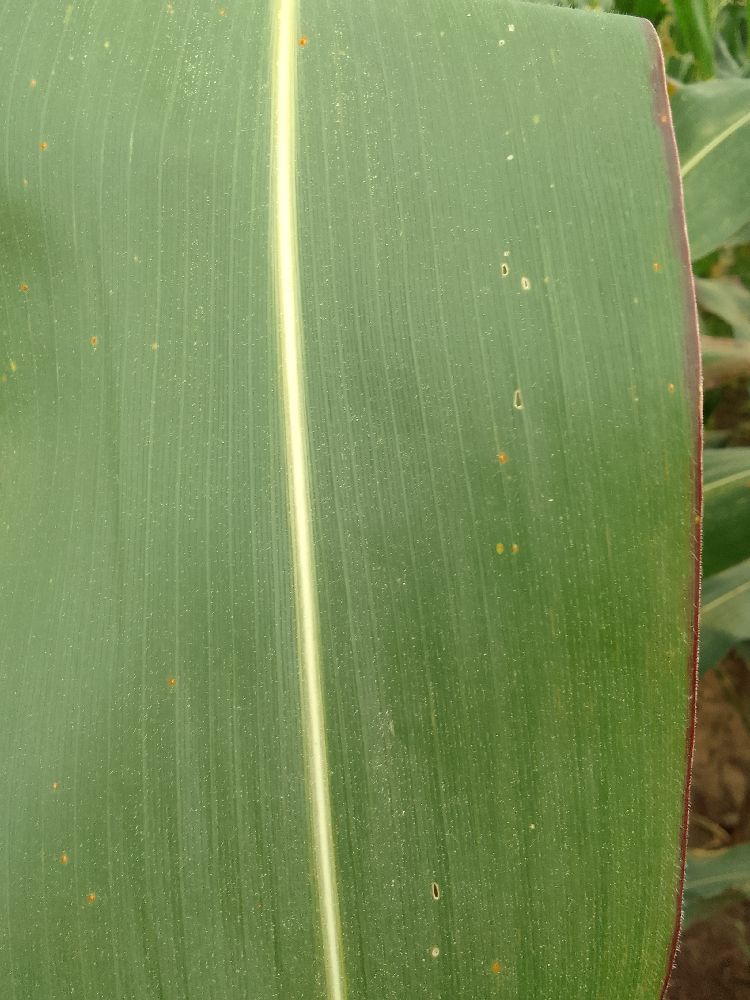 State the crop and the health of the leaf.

maize, healthy
